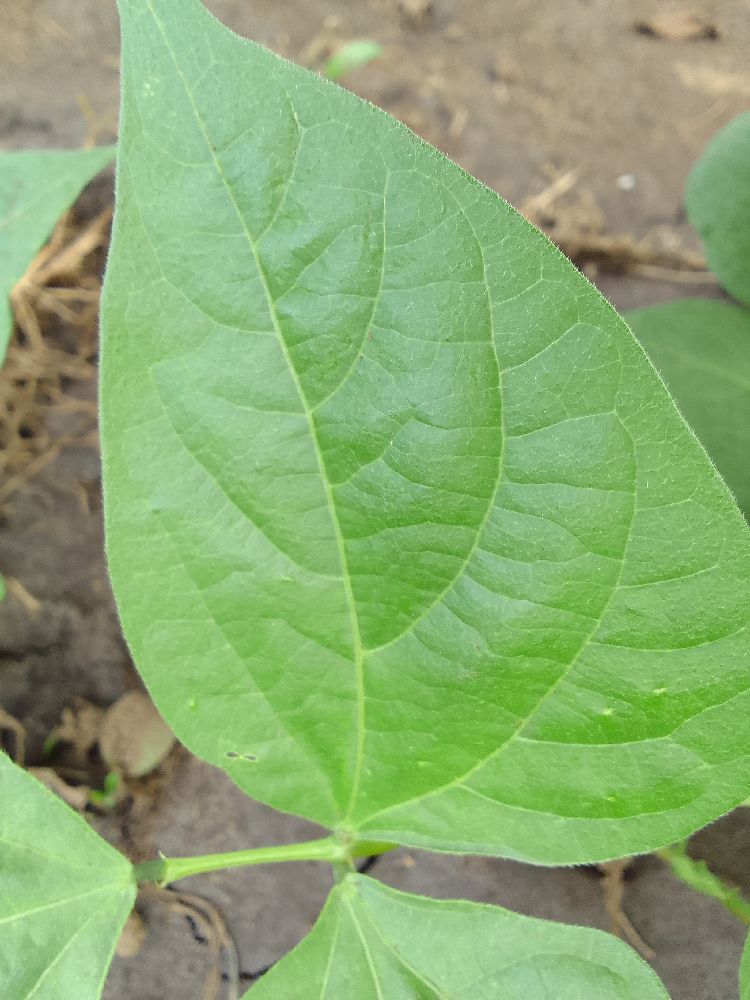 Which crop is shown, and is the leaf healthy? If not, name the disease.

common bean, healthy
